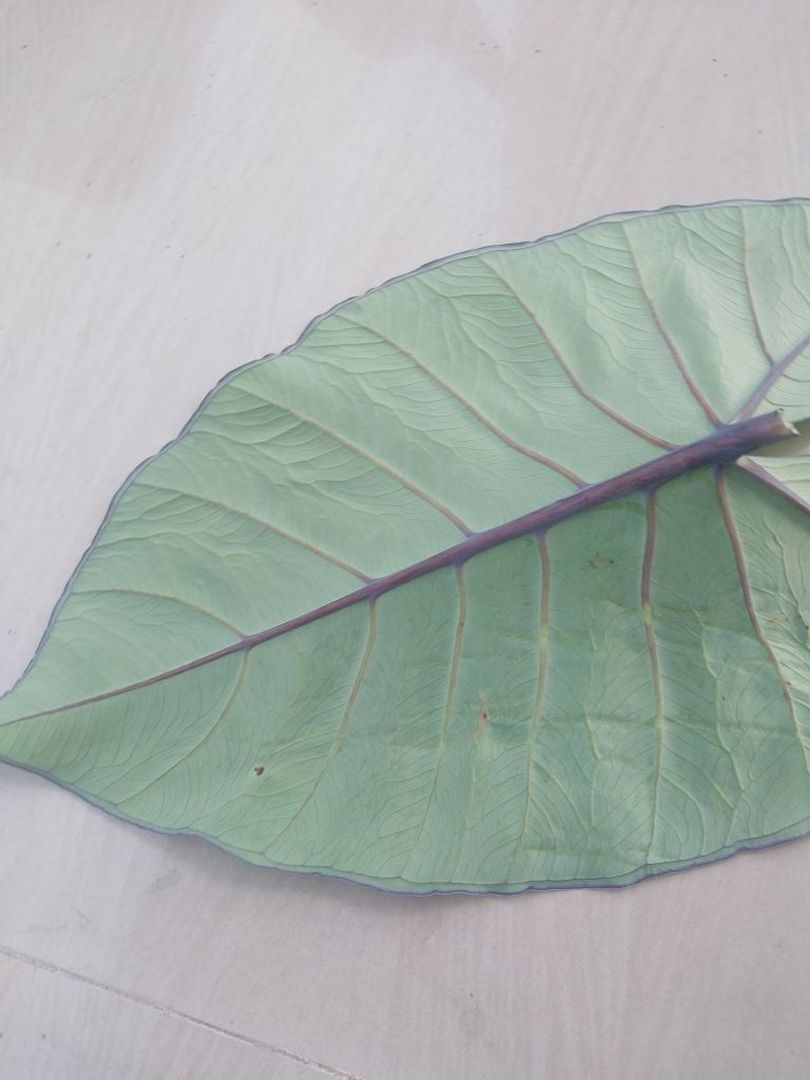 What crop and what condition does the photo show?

taro, healthy
